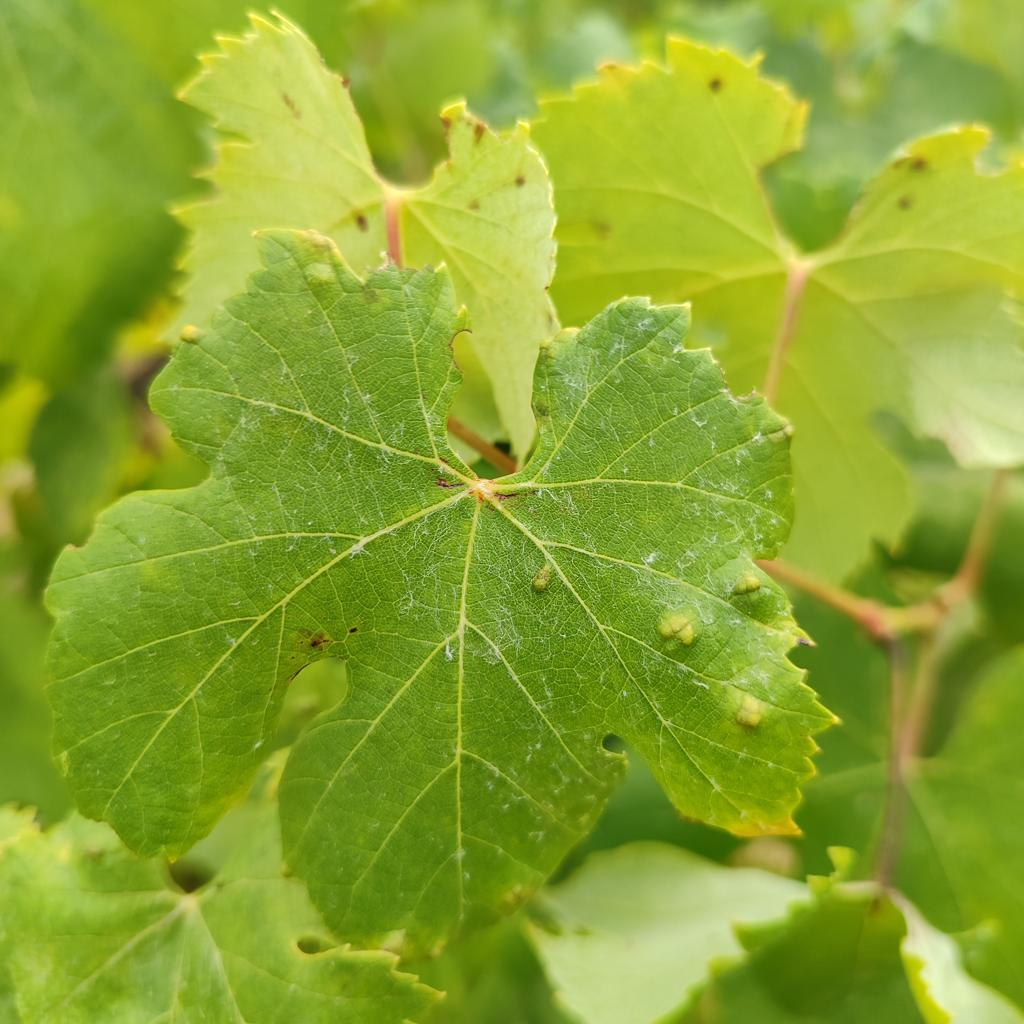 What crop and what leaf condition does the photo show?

grapevine, erineum mite
